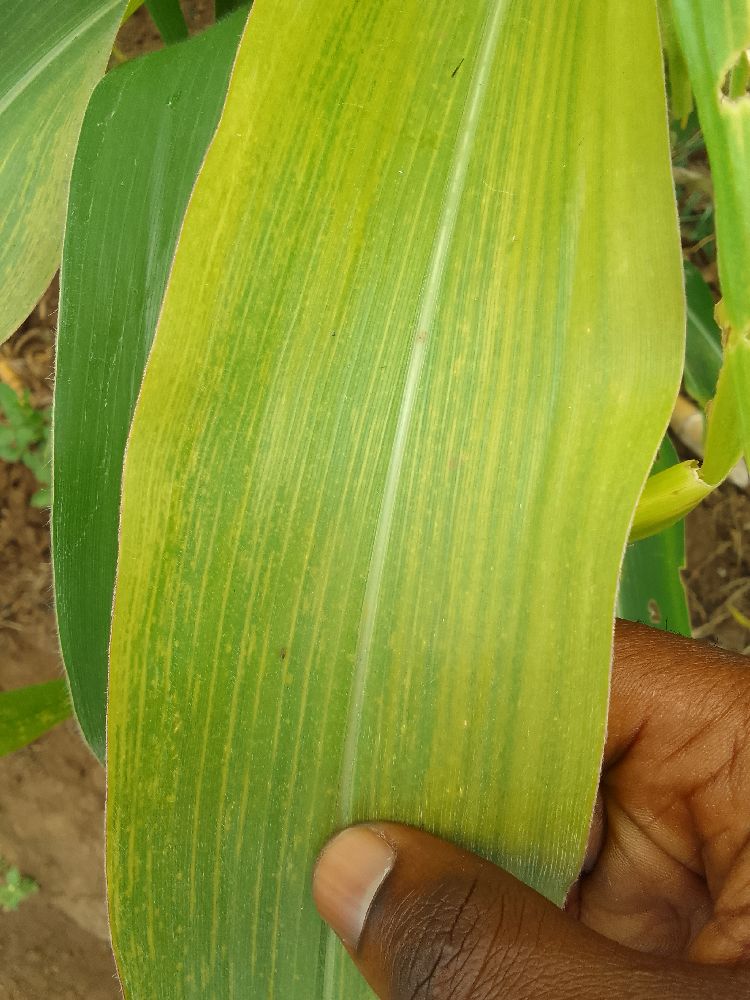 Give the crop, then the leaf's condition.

maize, maize lethal necrosis
